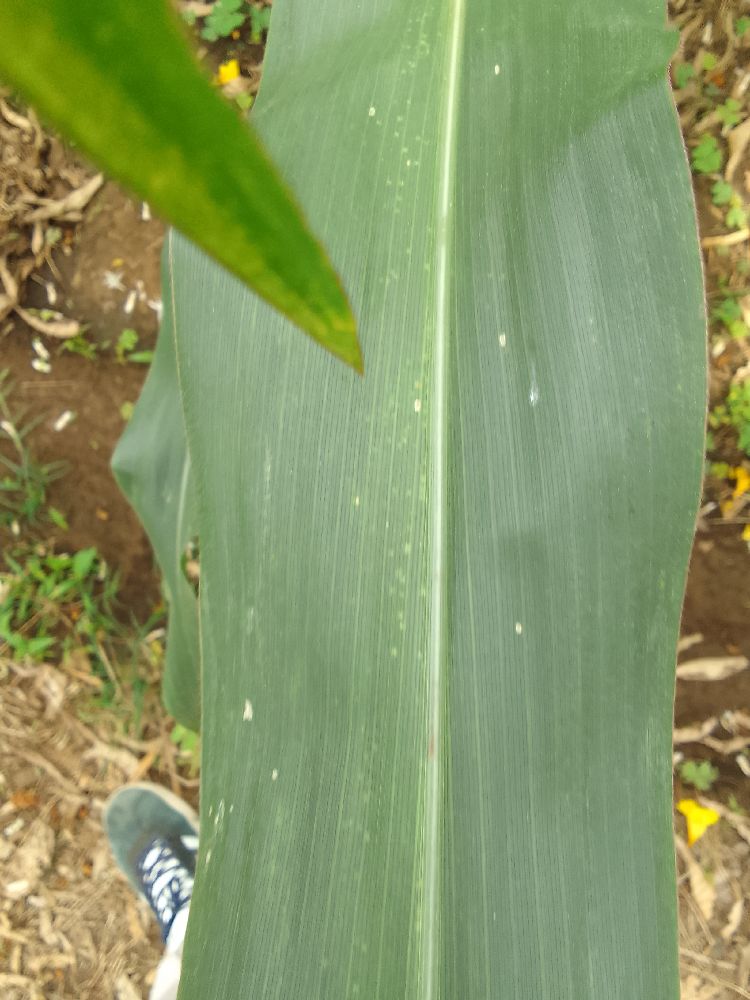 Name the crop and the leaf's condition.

maize, healthy
